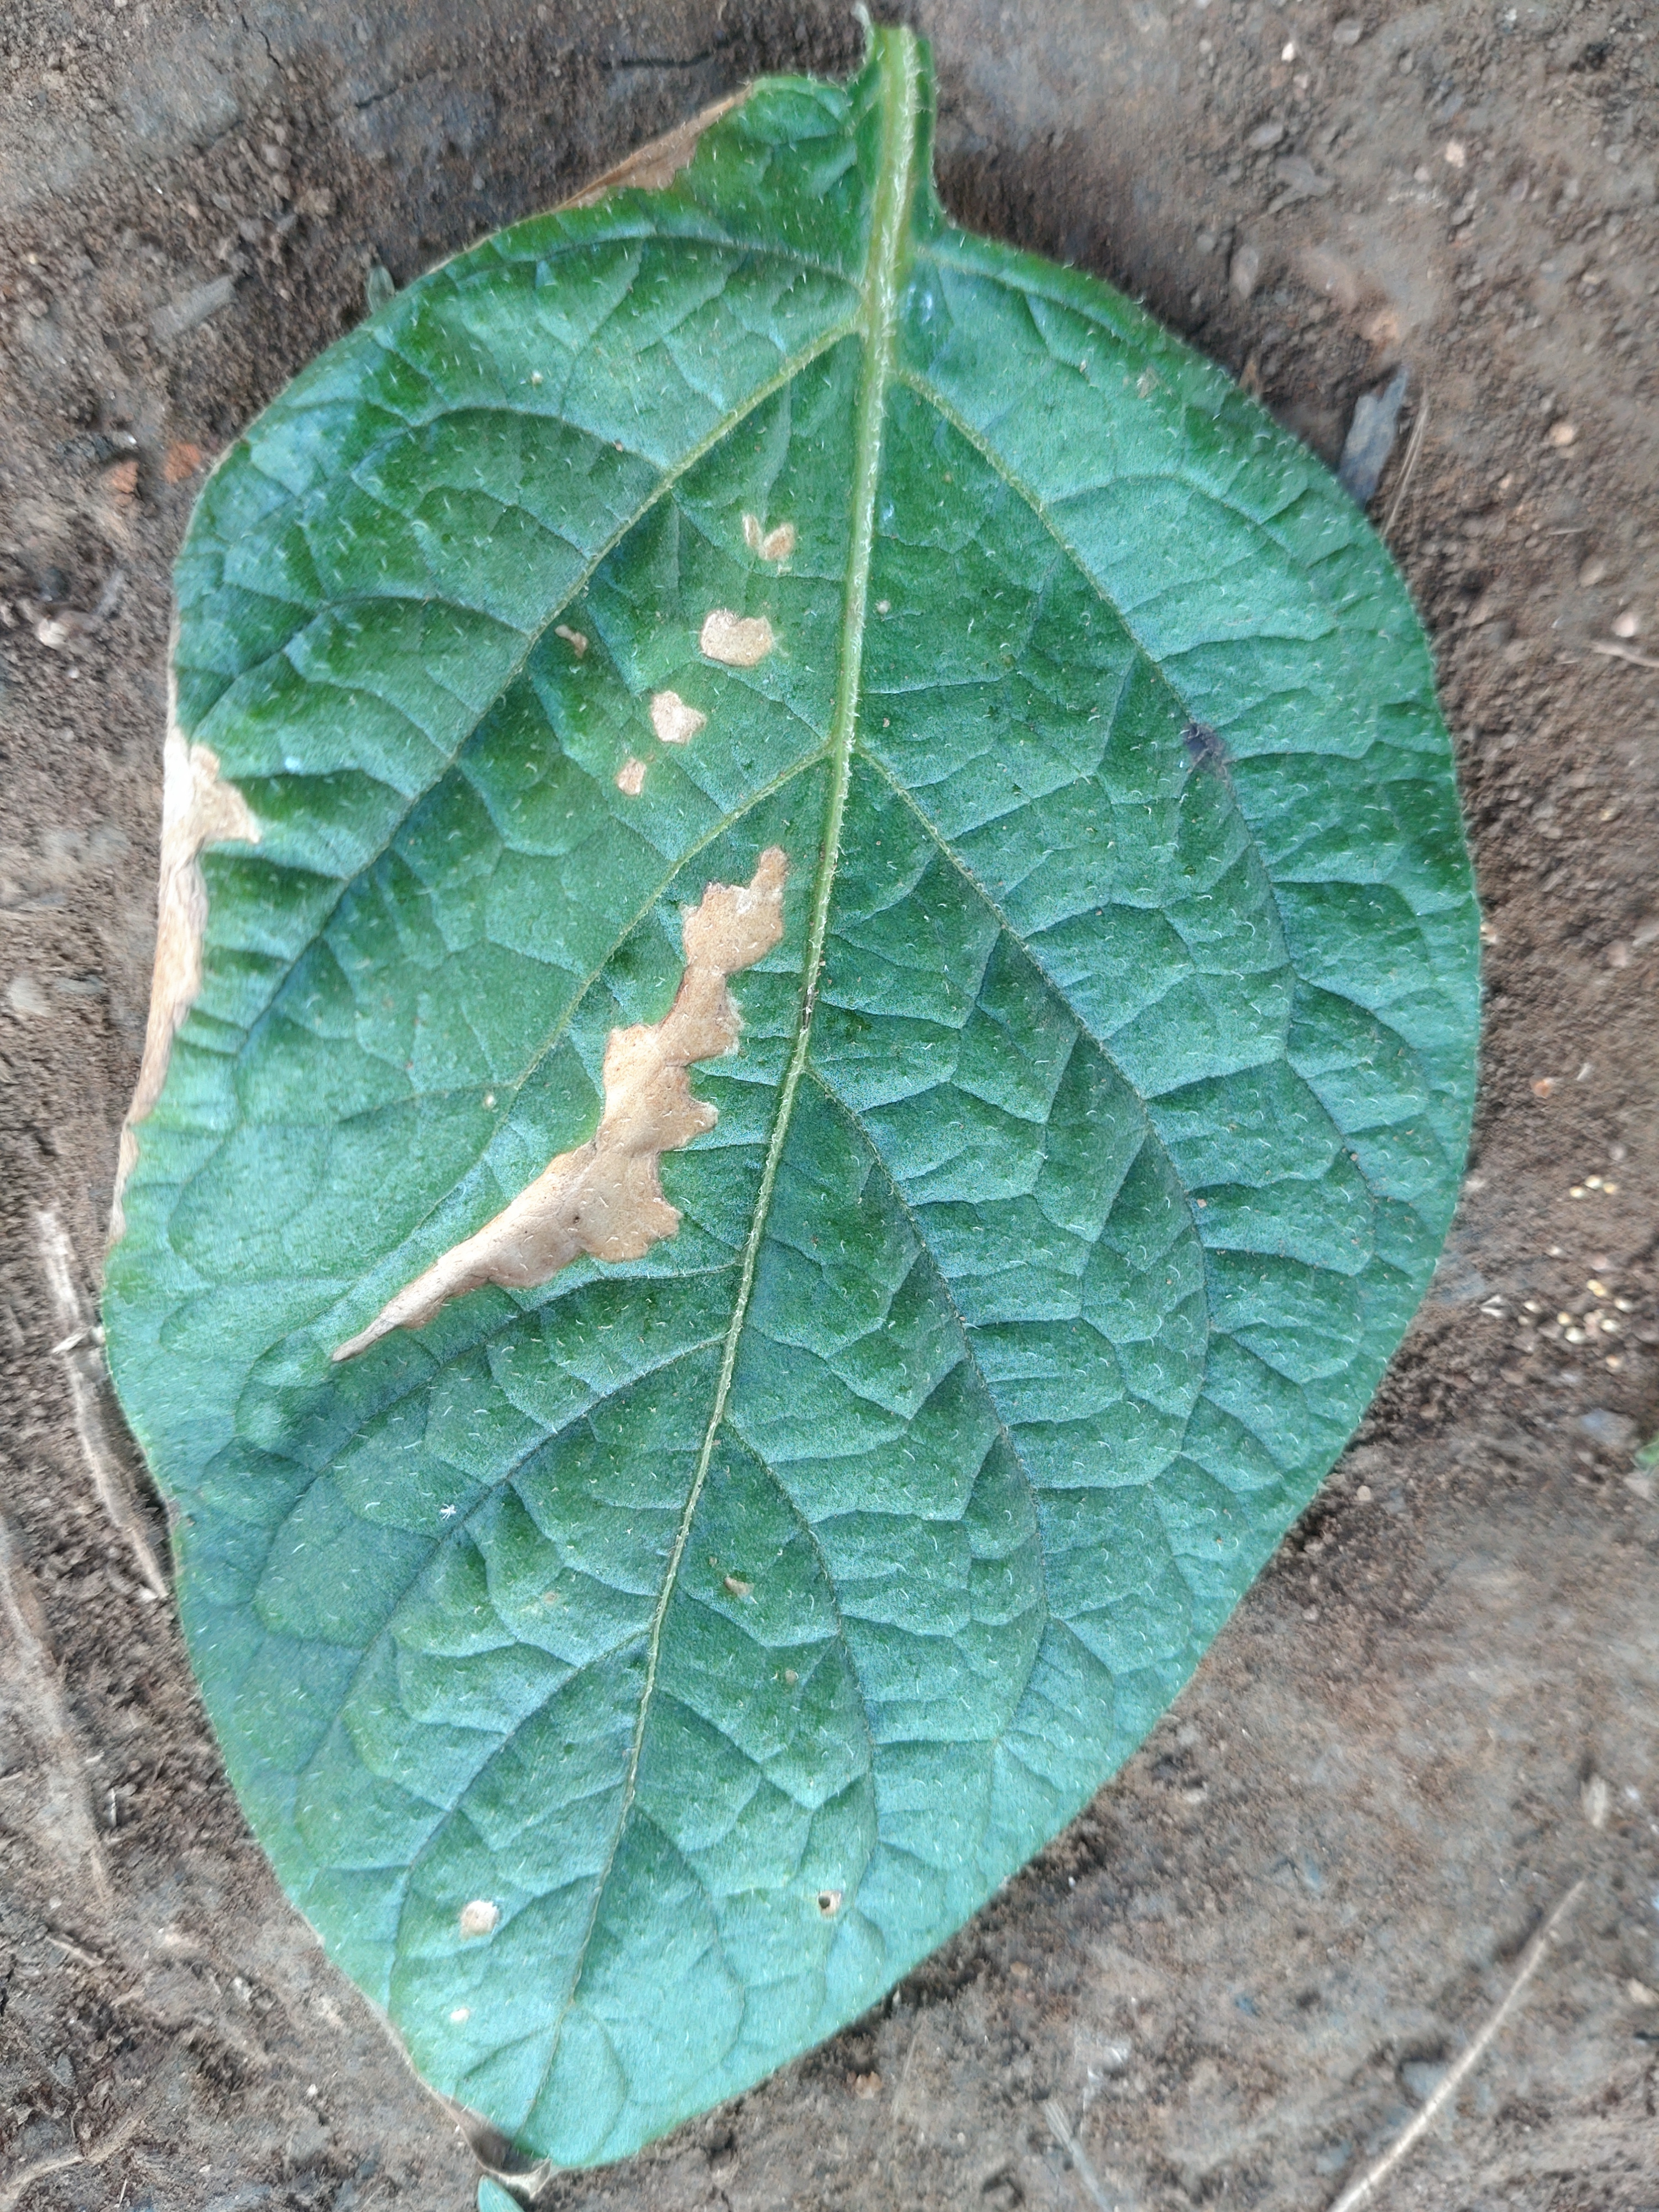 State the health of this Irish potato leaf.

early blight
